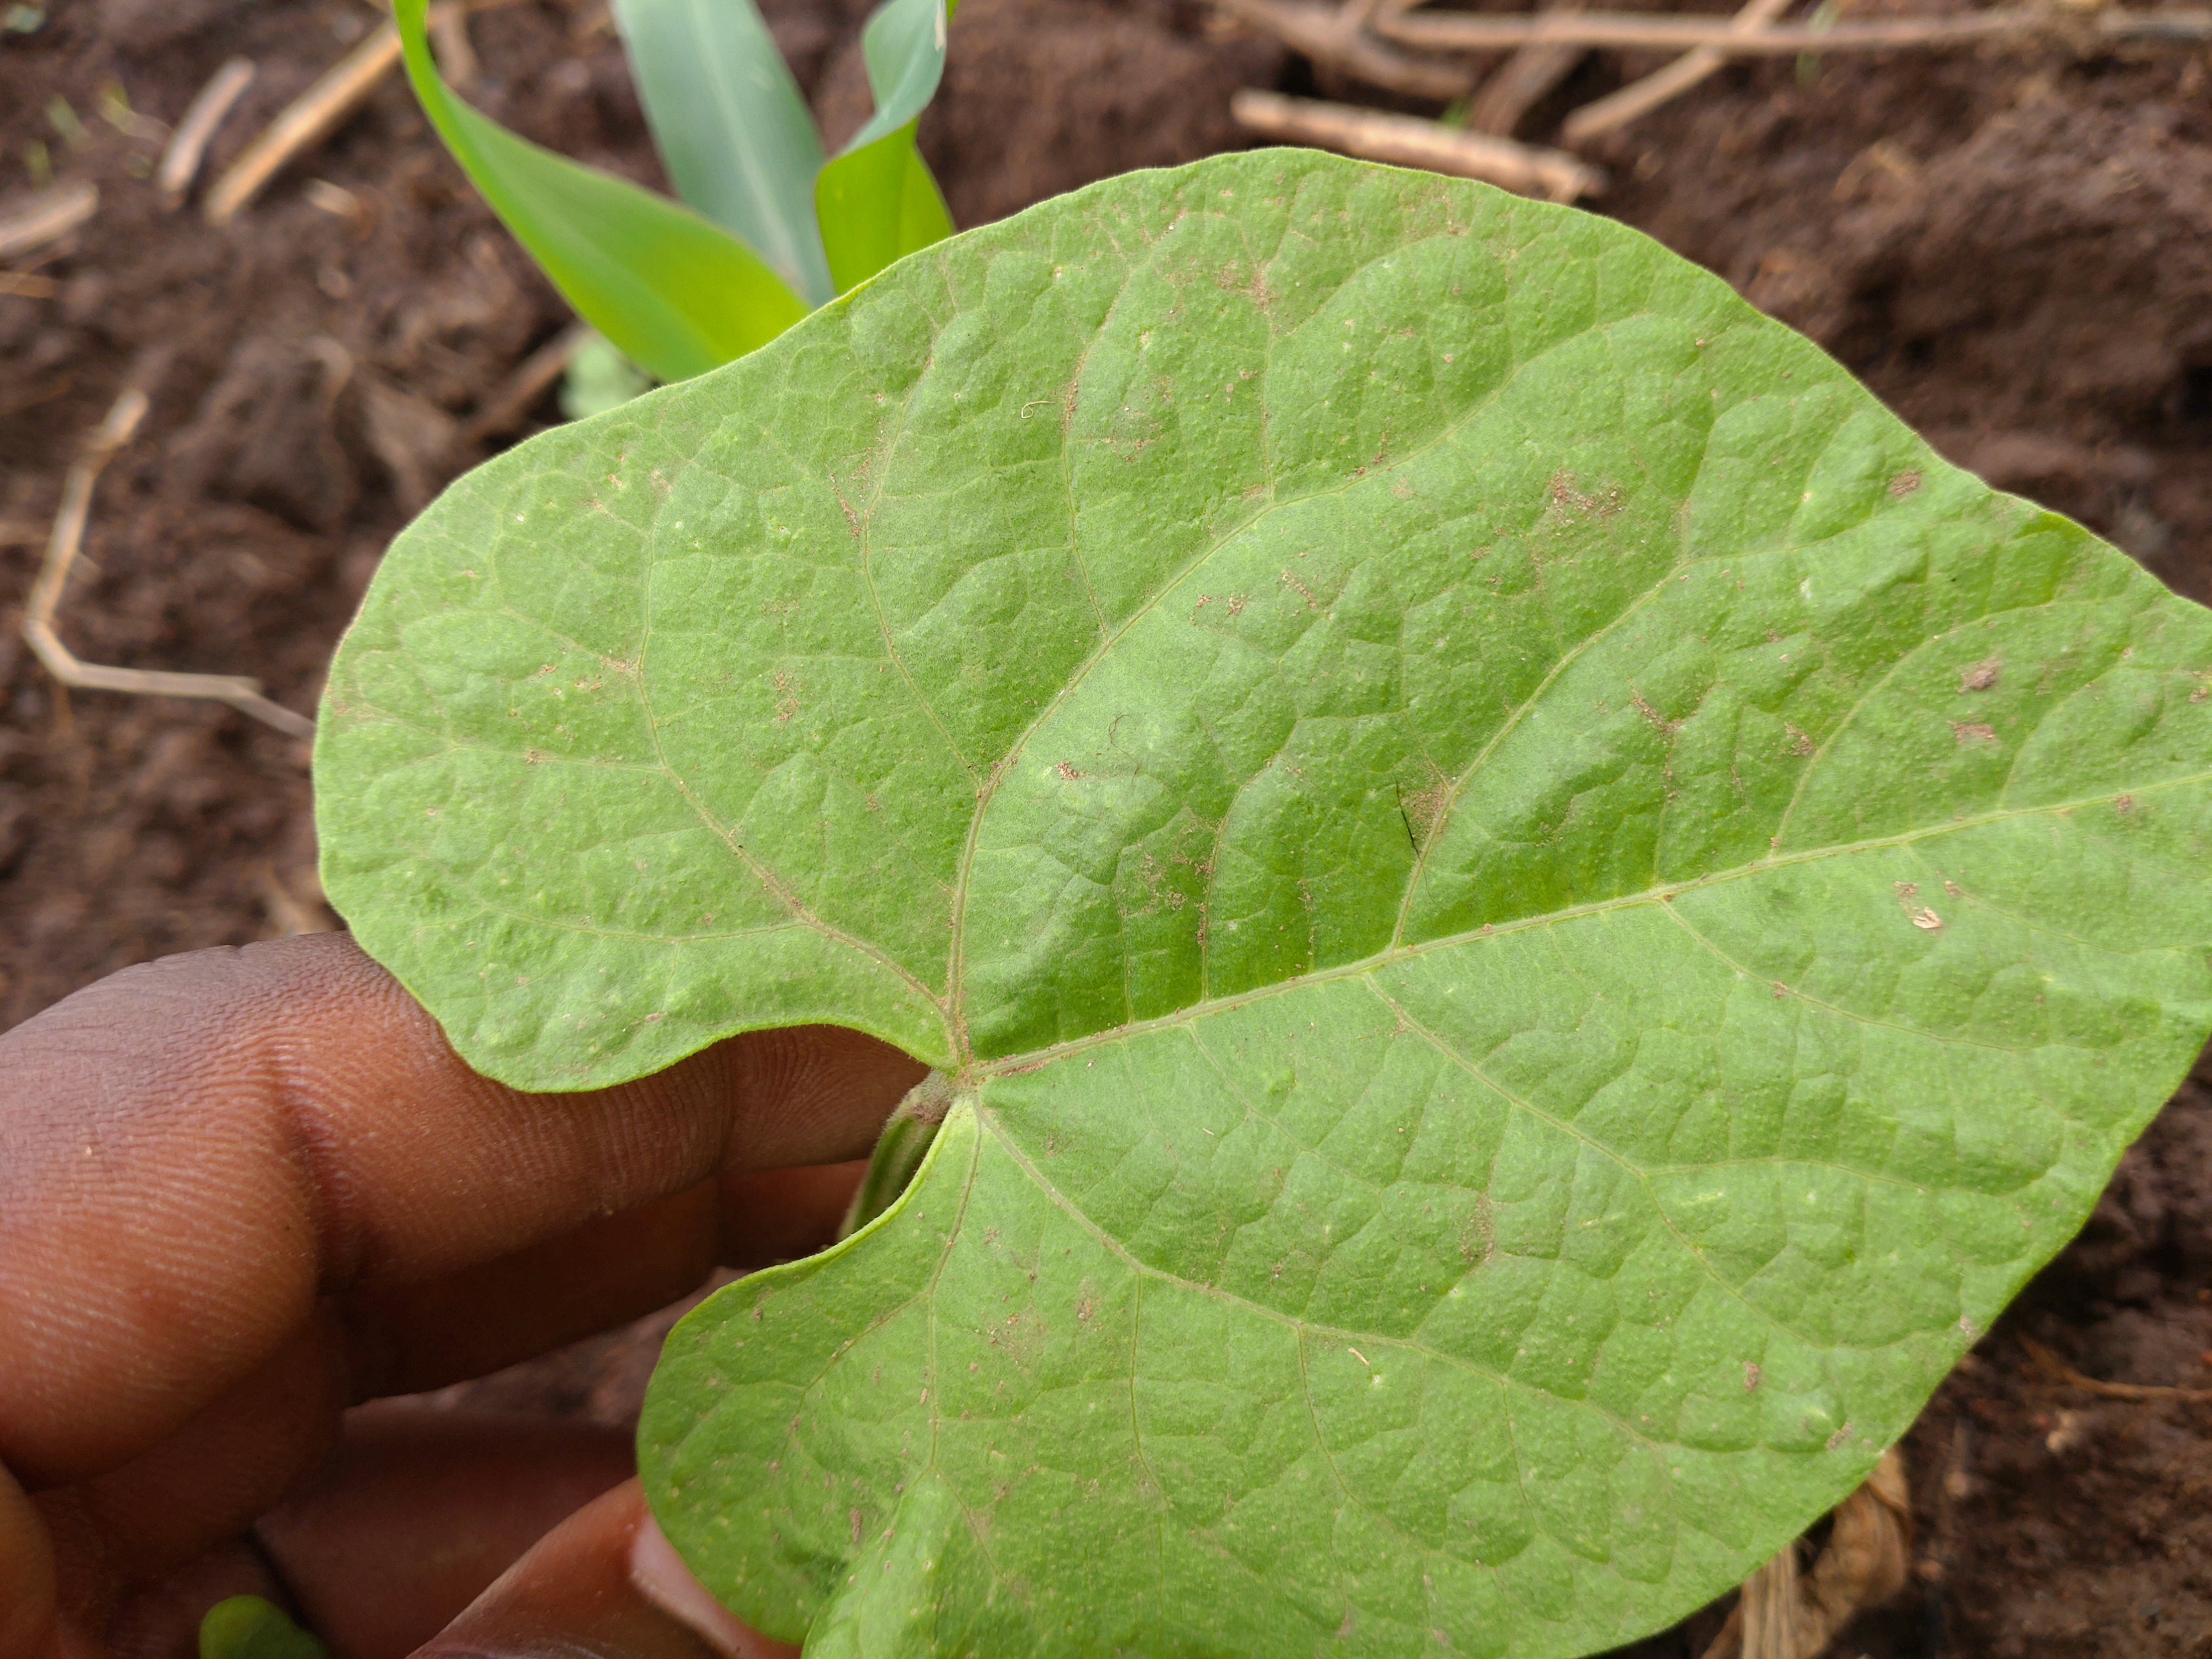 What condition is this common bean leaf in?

healthy
